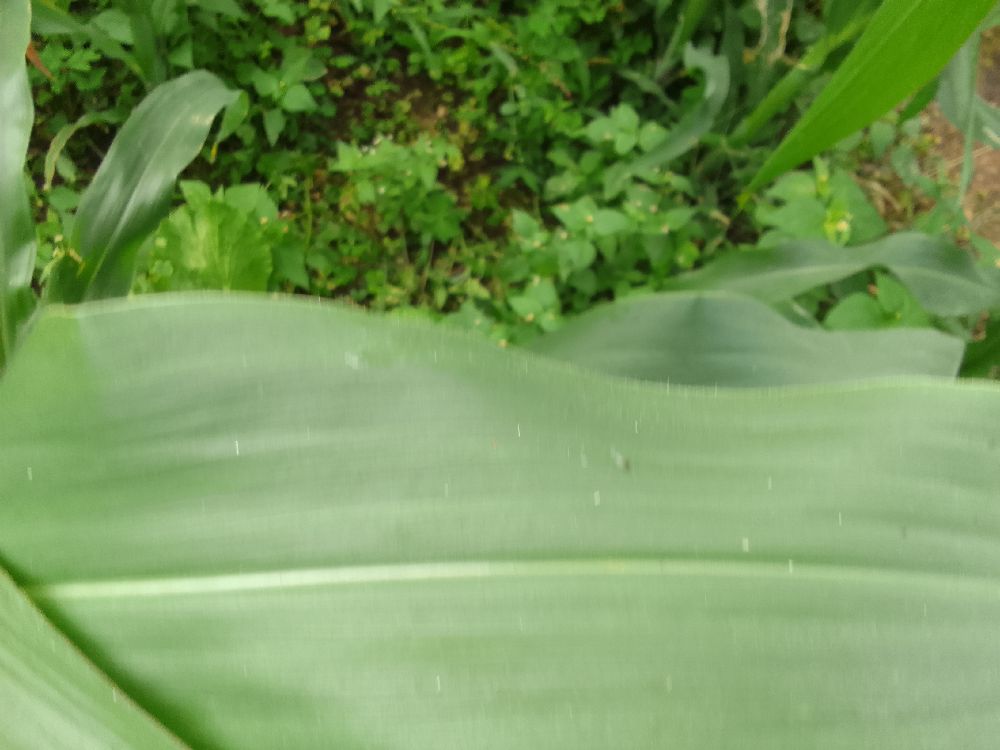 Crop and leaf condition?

maize, healthy
